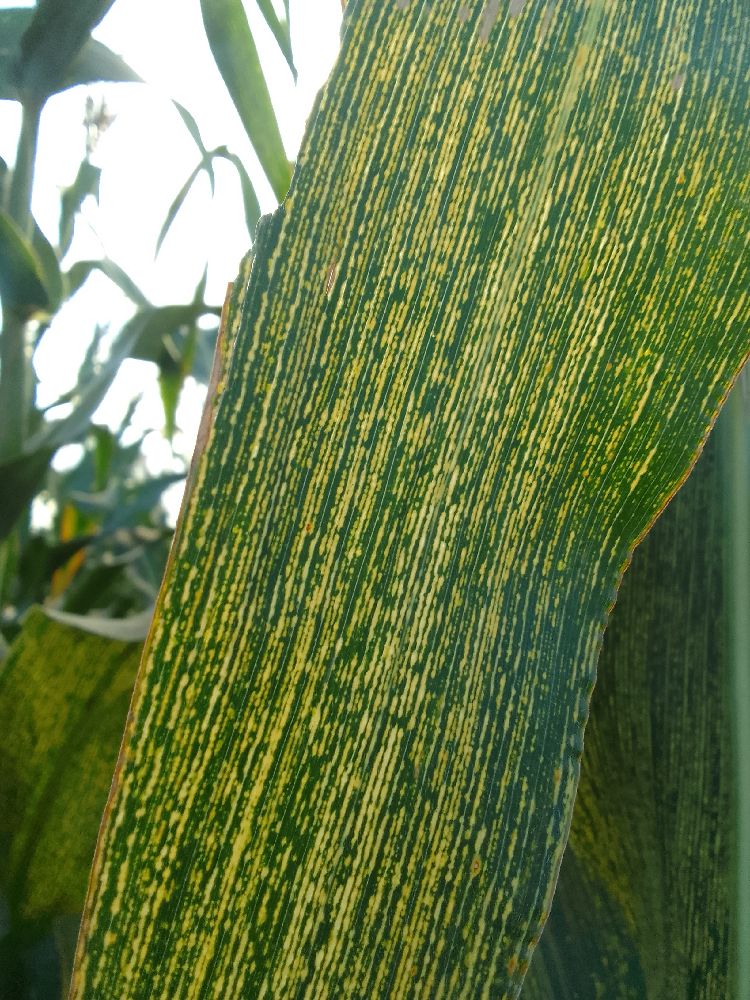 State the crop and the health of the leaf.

maize, maize streak virus
